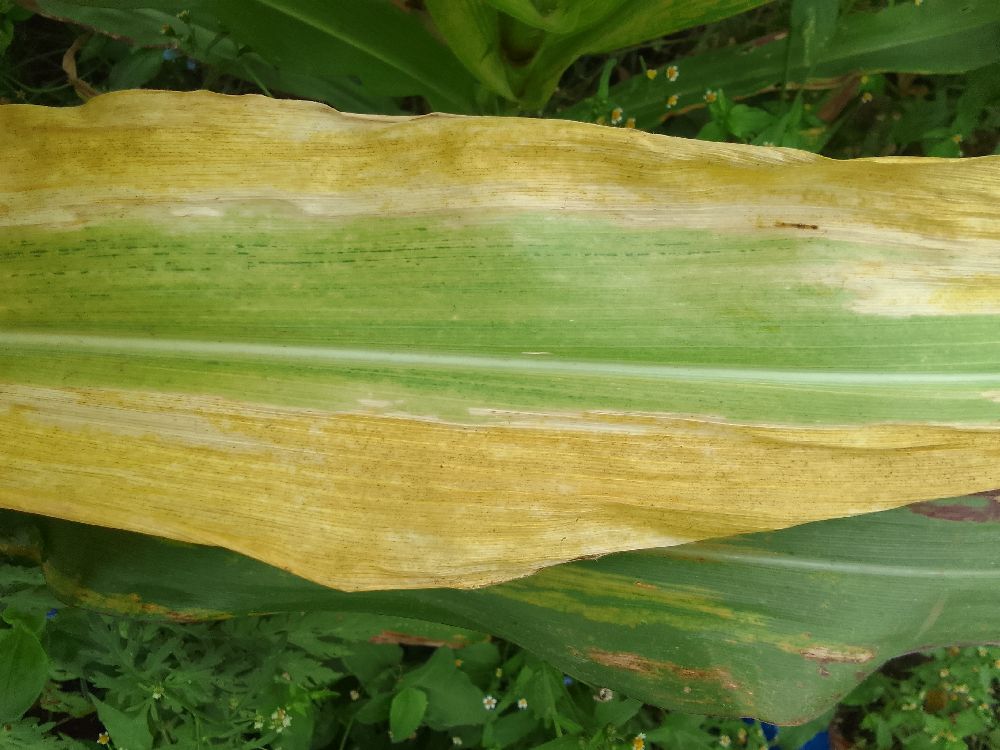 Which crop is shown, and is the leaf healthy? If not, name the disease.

maize, maize lethal necrosis
